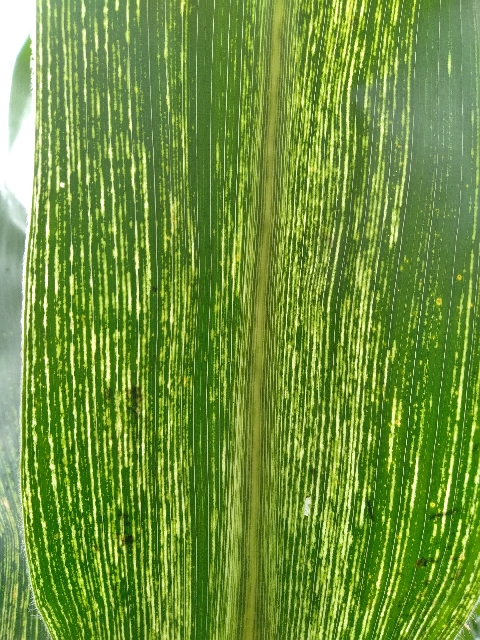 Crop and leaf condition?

maize, maize streak virus
